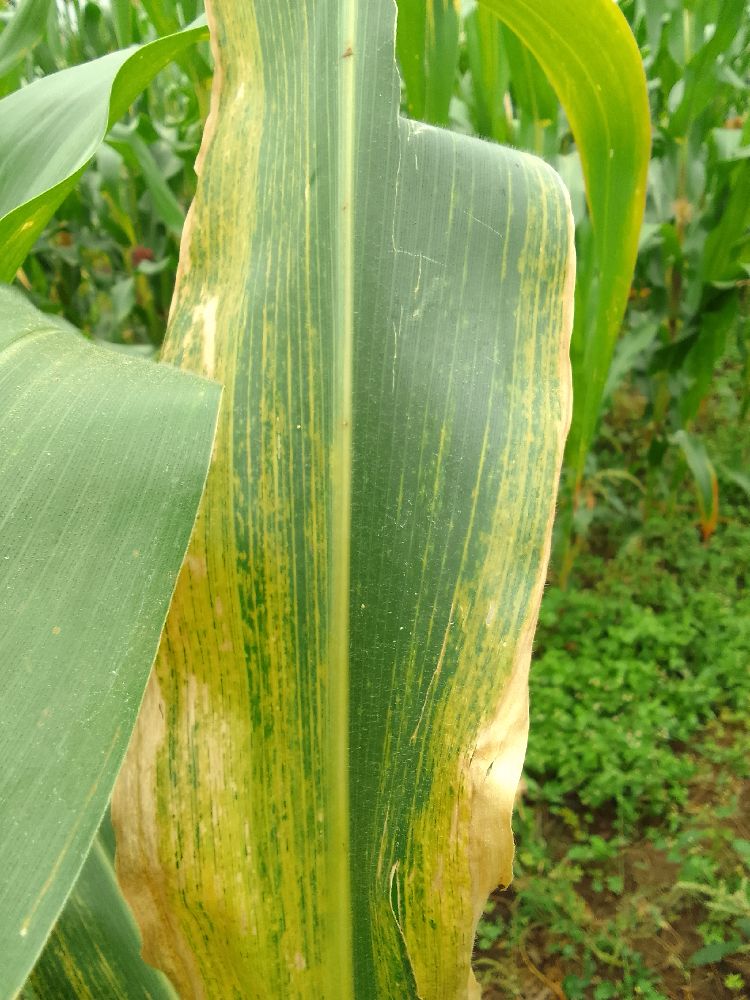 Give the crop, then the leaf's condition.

maize, maize lethal necrosis
